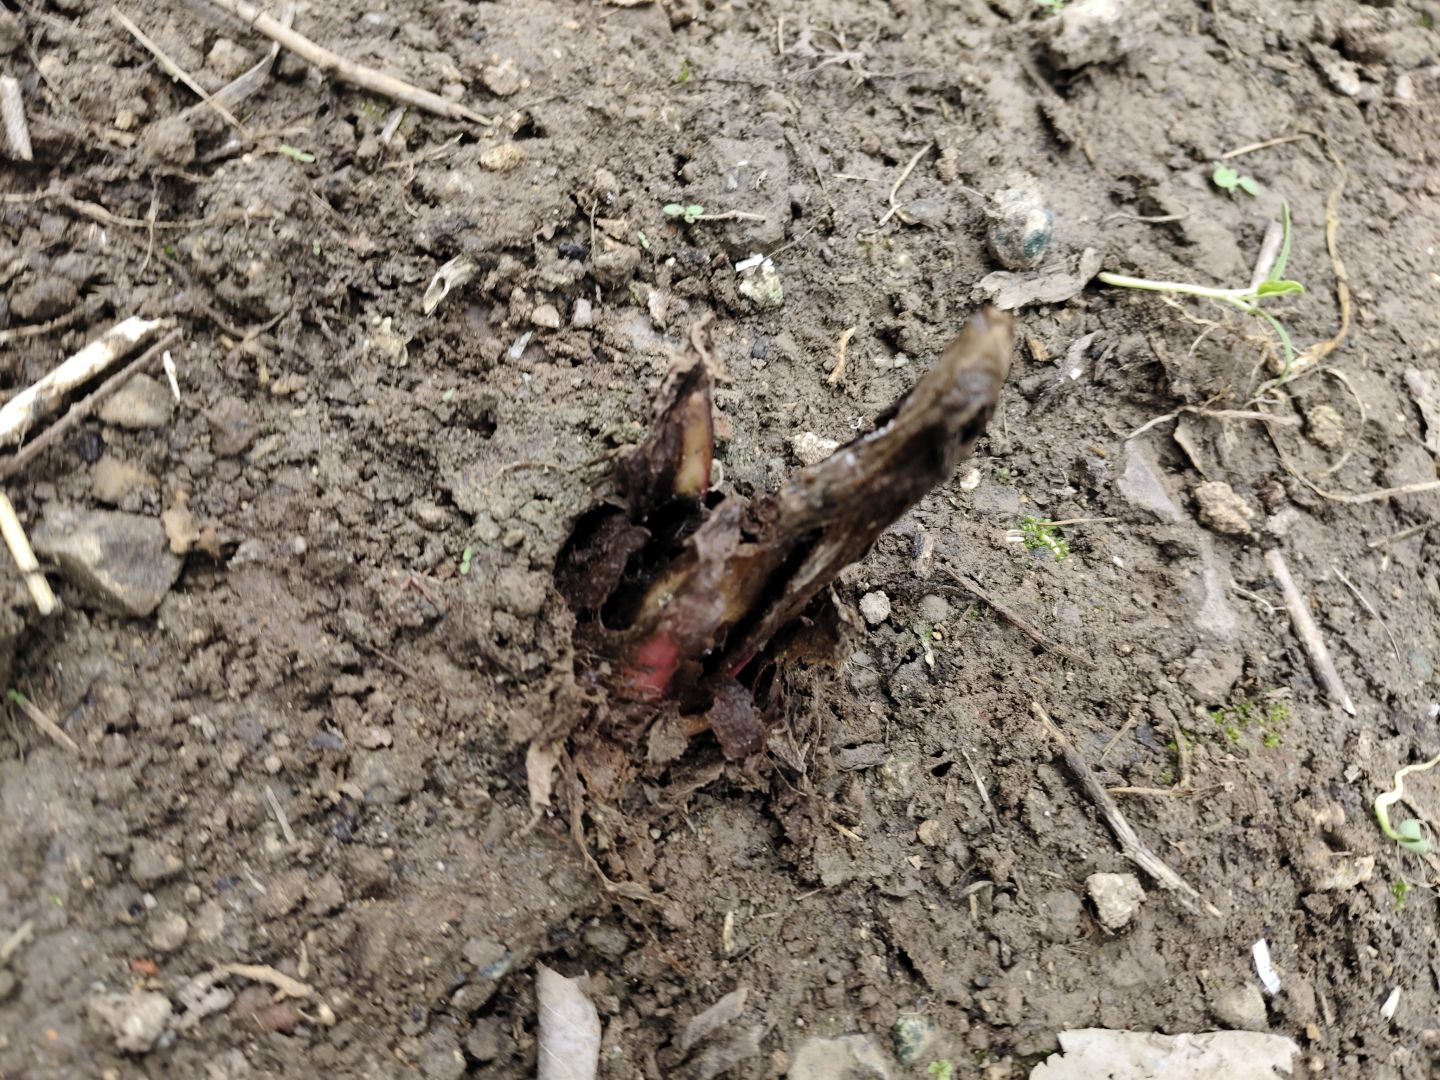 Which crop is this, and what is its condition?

taro, root rot
